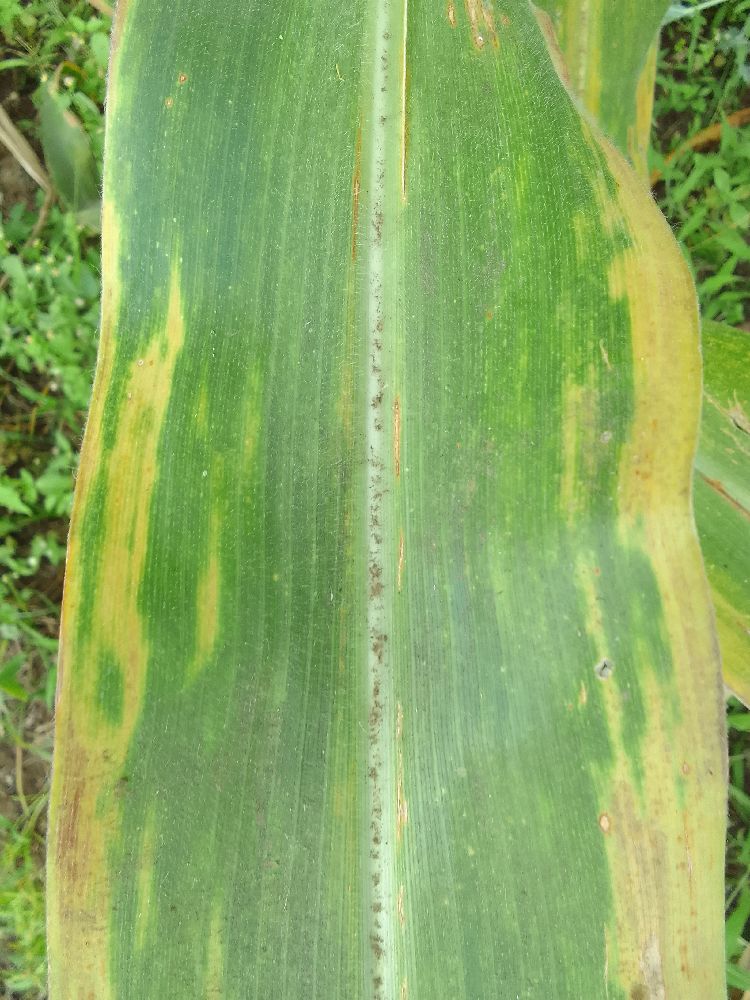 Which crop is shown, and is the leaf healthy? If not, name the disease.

maize, maize lethal necrosis
